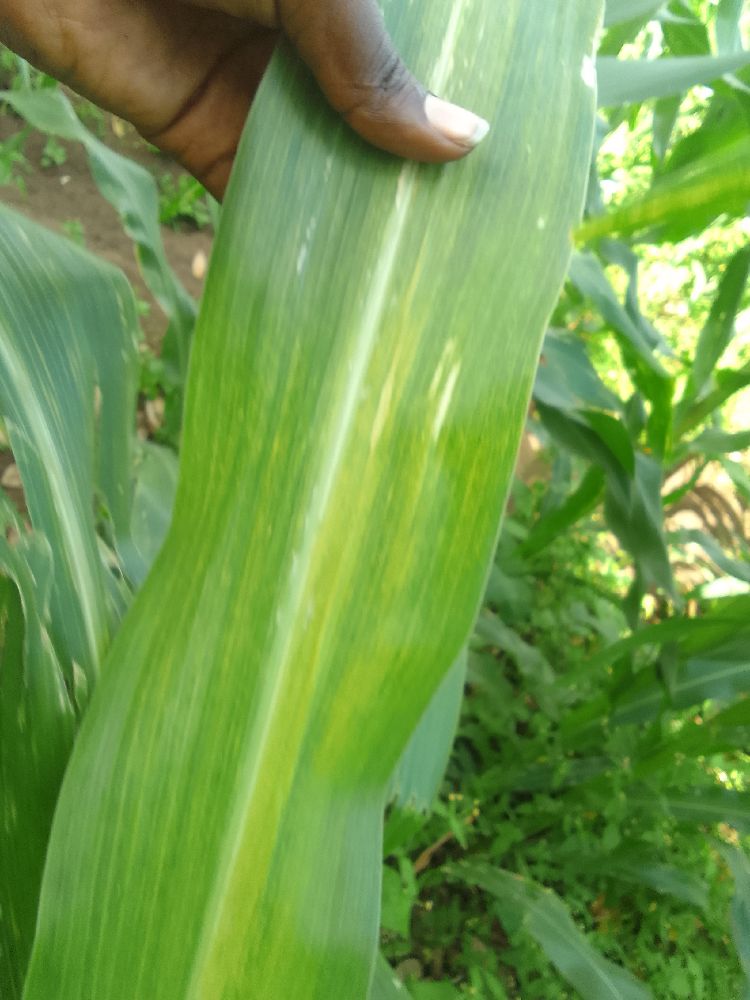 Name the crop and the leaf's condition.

maize, maize lethal necrosis
